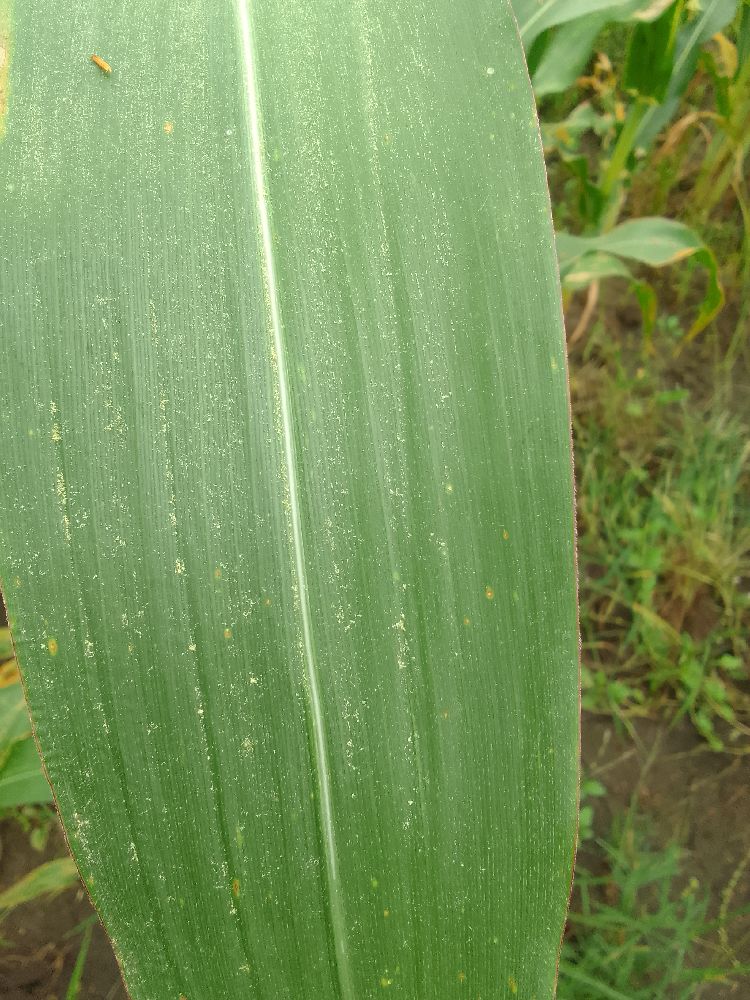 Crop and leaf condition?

maize, healthy
